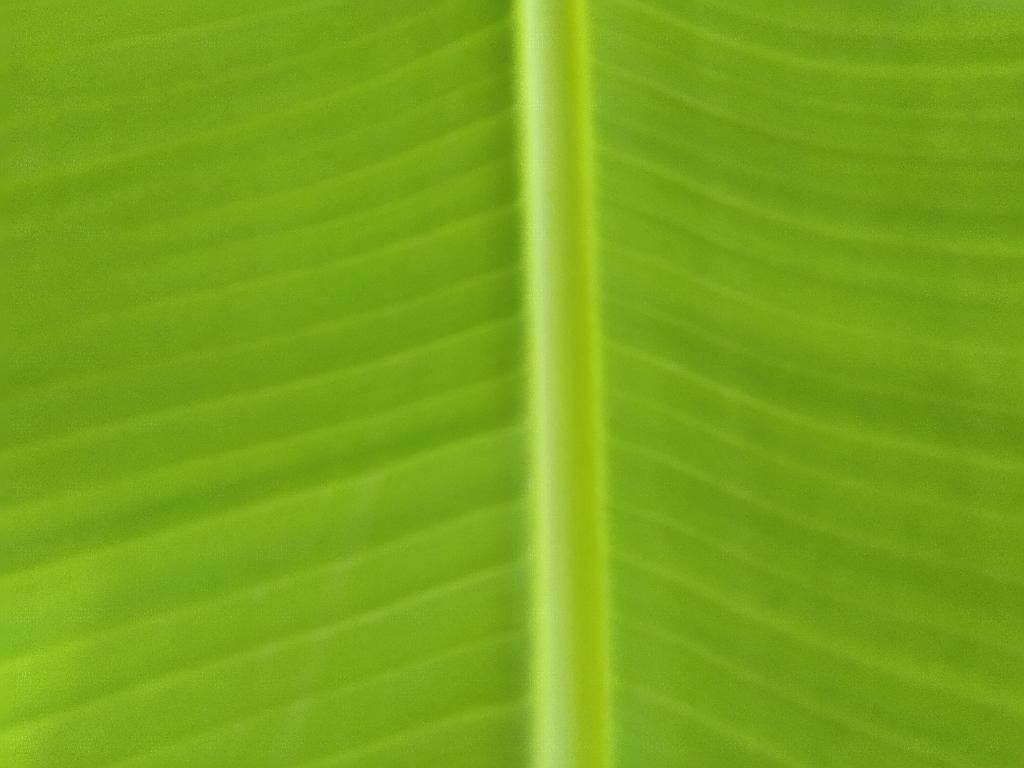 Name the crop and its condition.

banana, healthy
